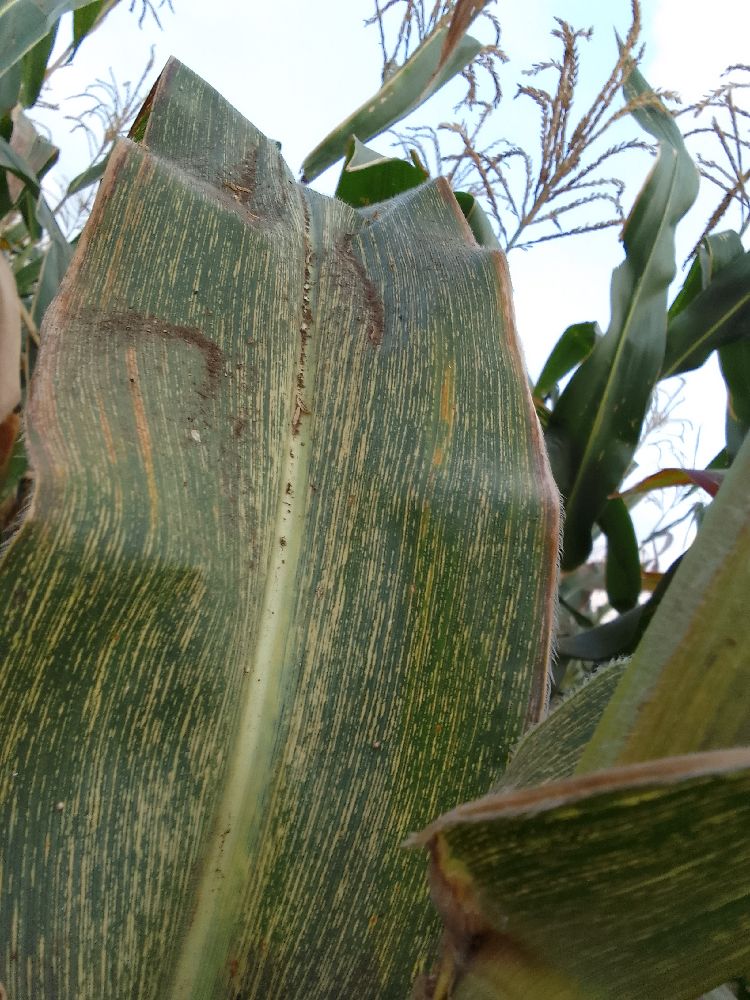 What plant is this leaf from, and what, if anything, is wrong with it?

maize, maize streak virus
